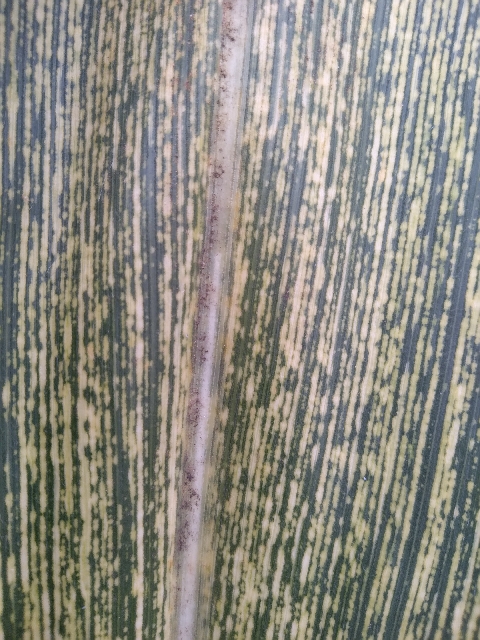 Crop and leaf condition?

maize, maize streak virus
